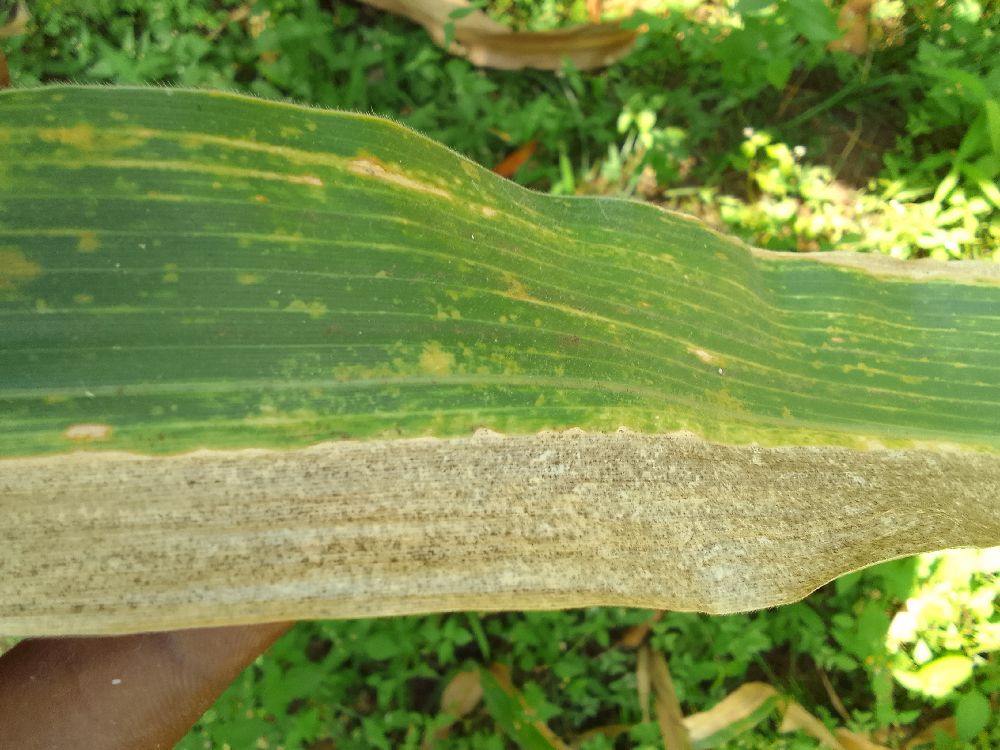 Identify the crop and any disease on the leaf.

maize, maize lethal necrosis
